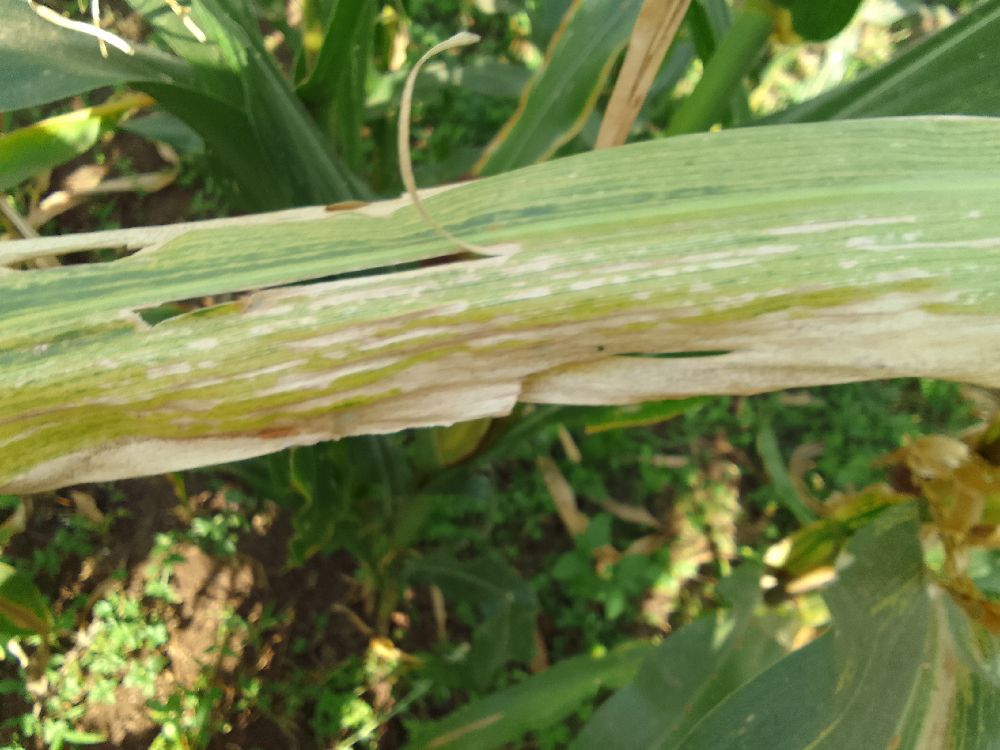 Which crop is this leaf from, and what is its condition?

maize, maize lethal necrosis
